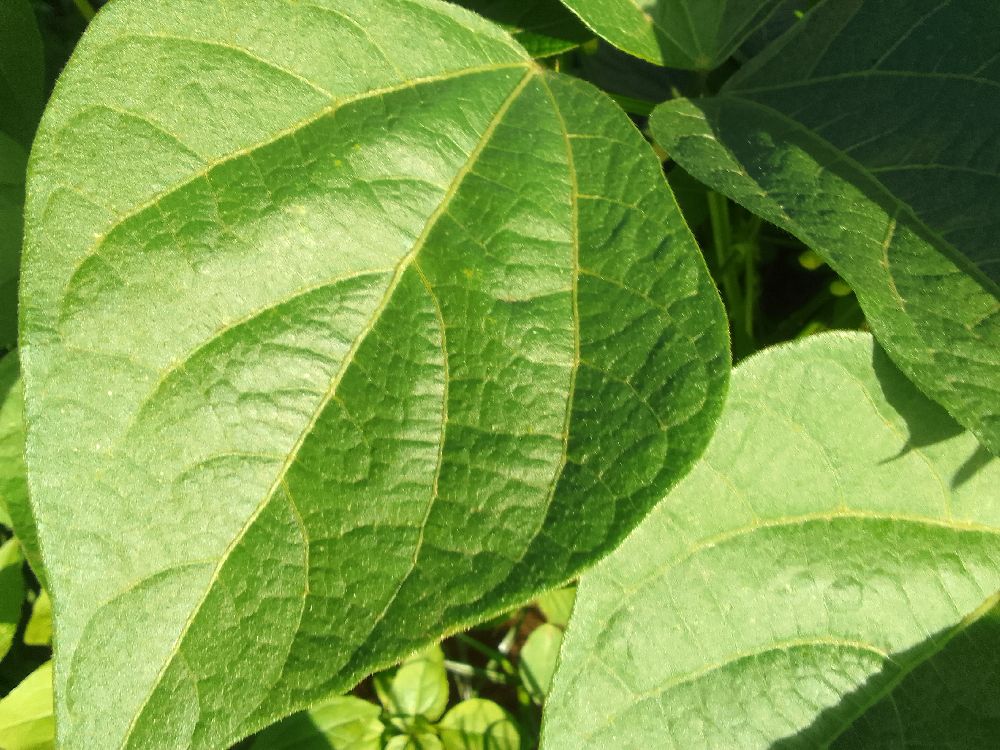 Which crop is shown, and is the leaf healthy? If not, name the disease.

common bean, healthy
